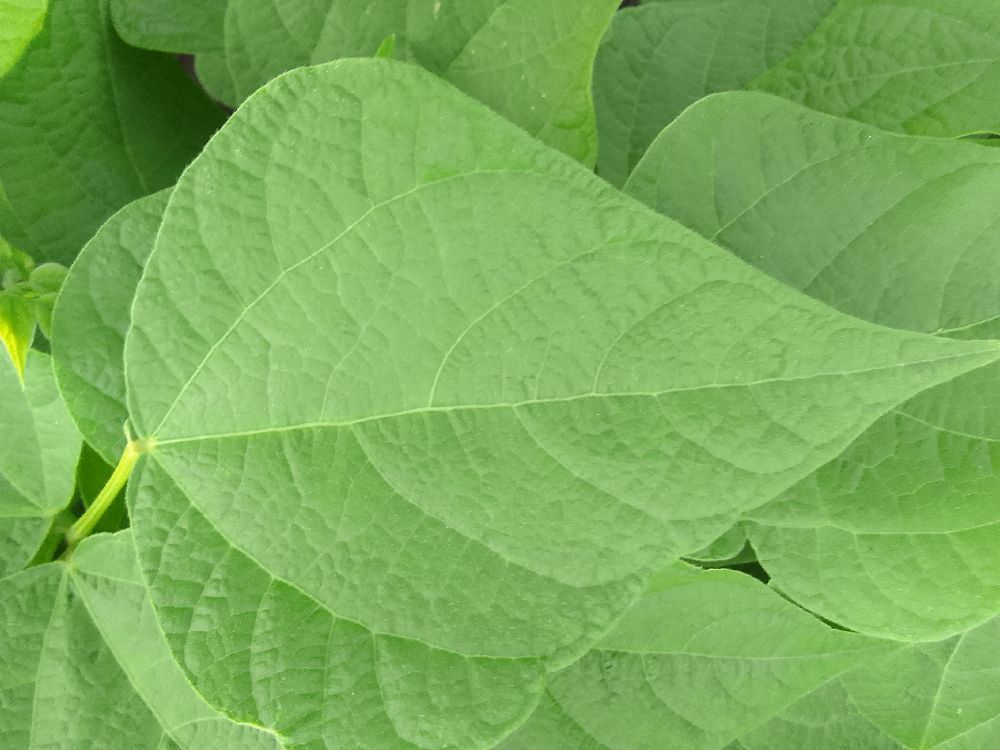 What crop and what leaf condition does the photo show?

common bean, healthy
